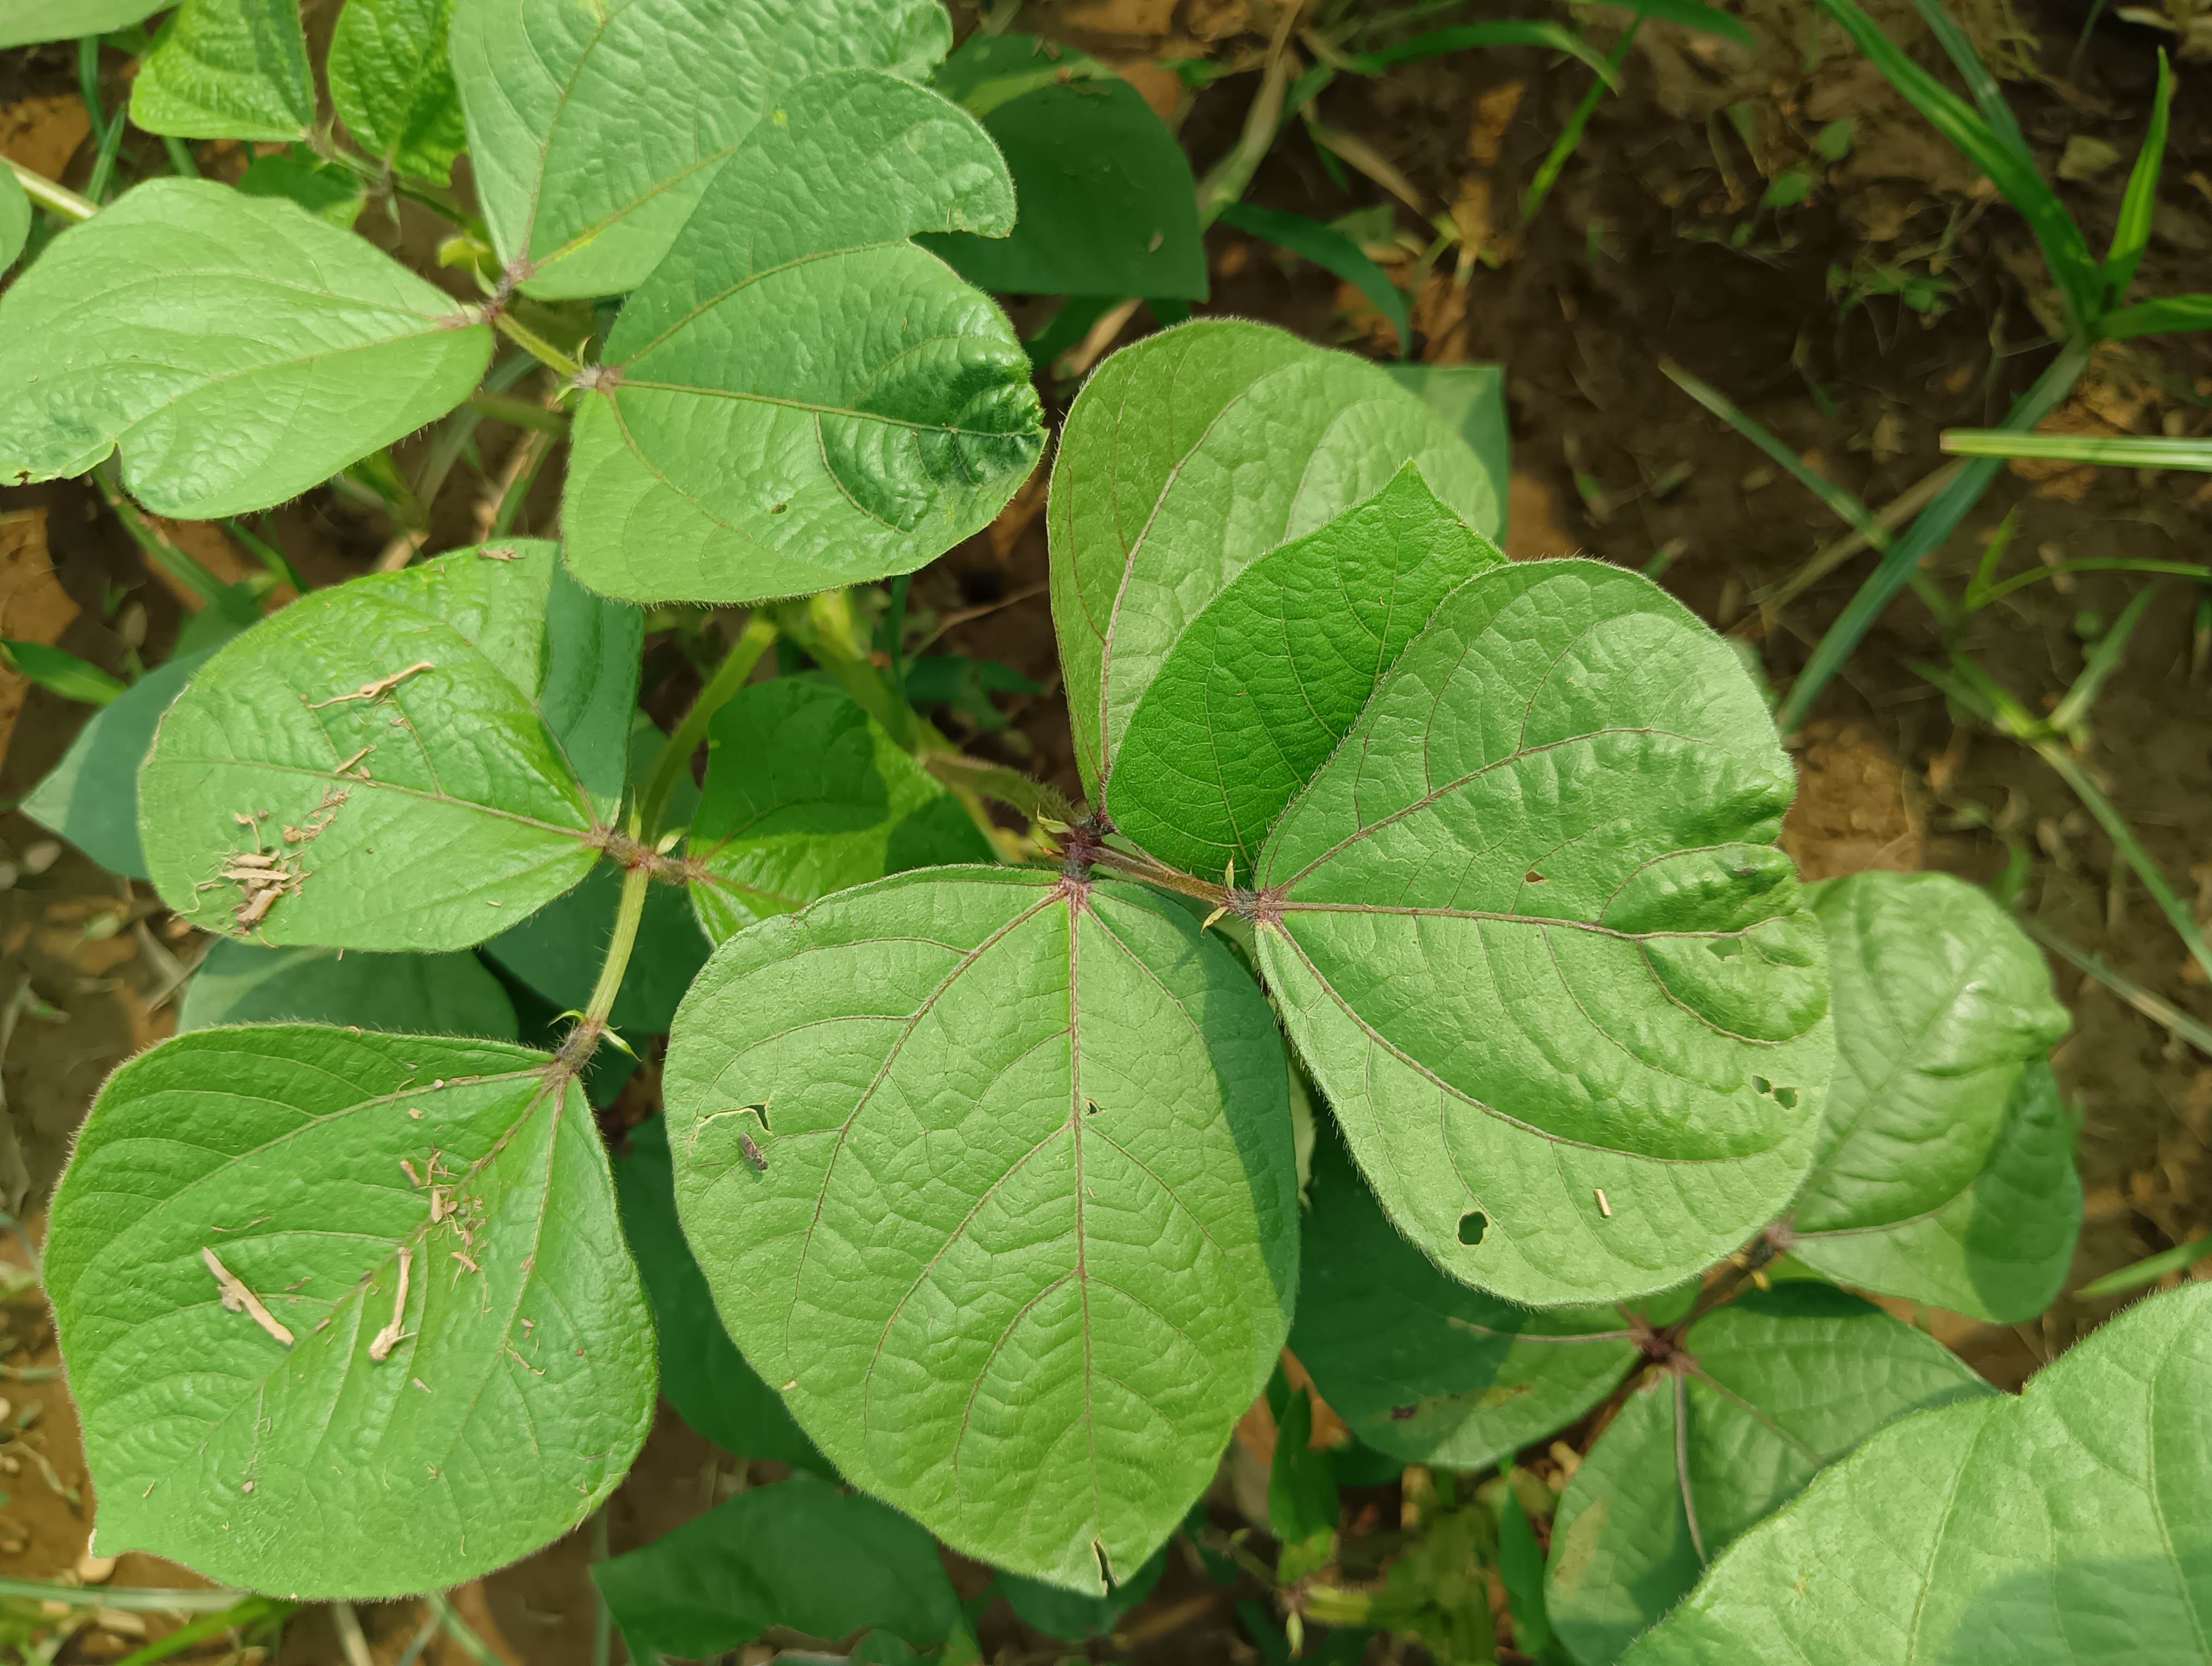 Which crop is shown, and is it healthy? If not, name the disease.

mungbean, healthy
